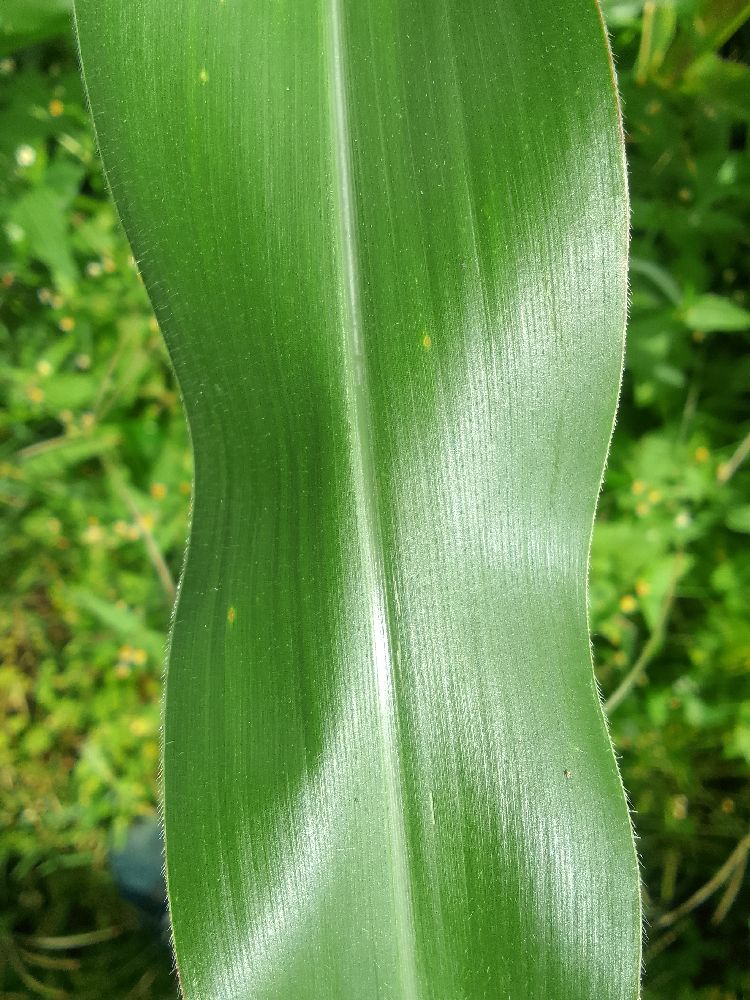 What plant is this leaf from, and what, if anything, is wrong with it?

maize, healthy
